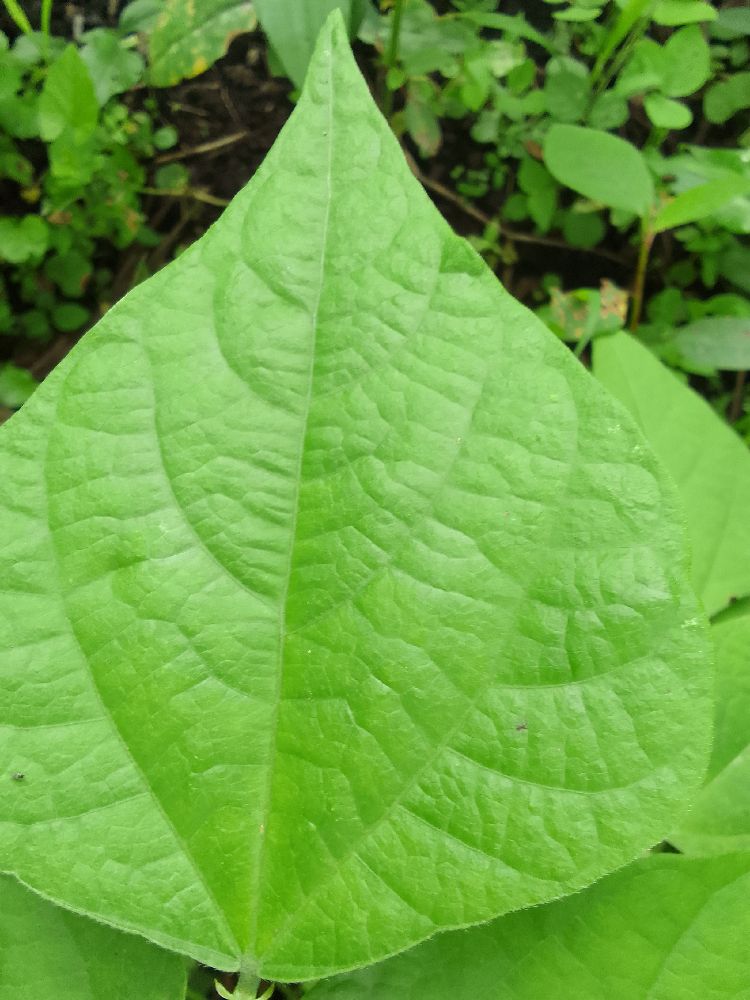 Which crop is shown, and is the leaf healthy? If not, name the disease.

common bean, healthy
